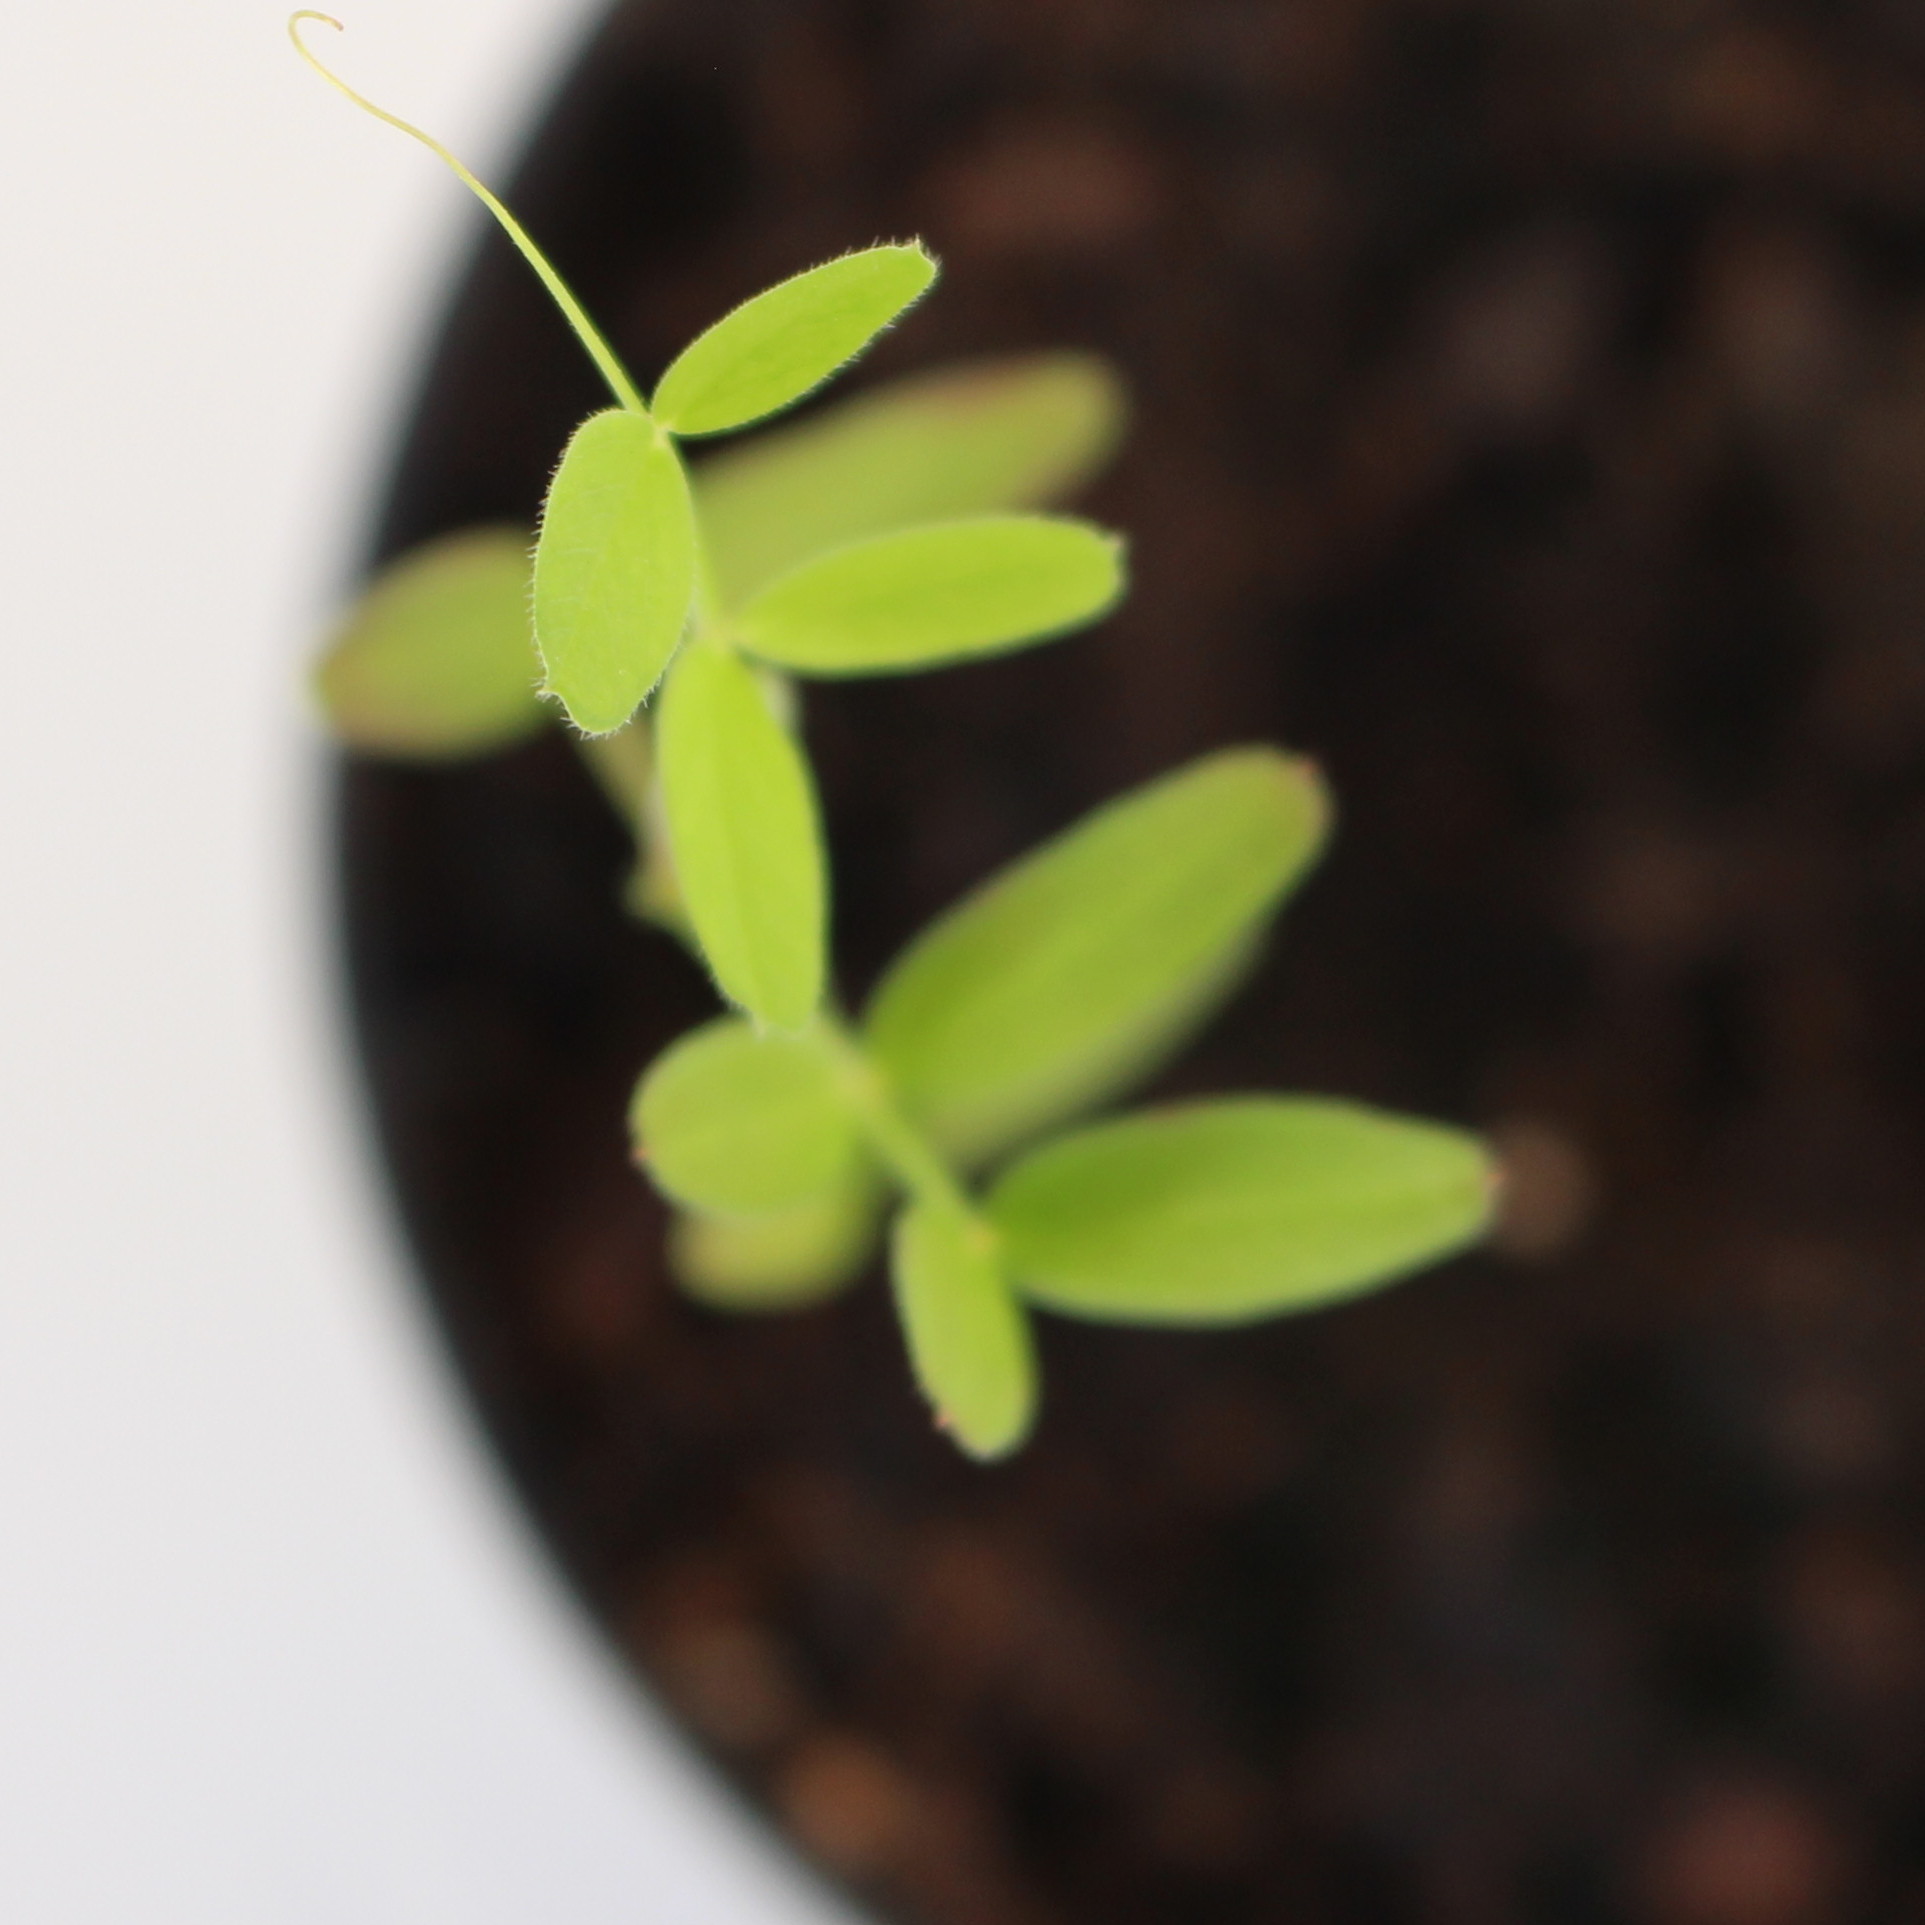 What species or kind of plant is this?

Vicia sativa
